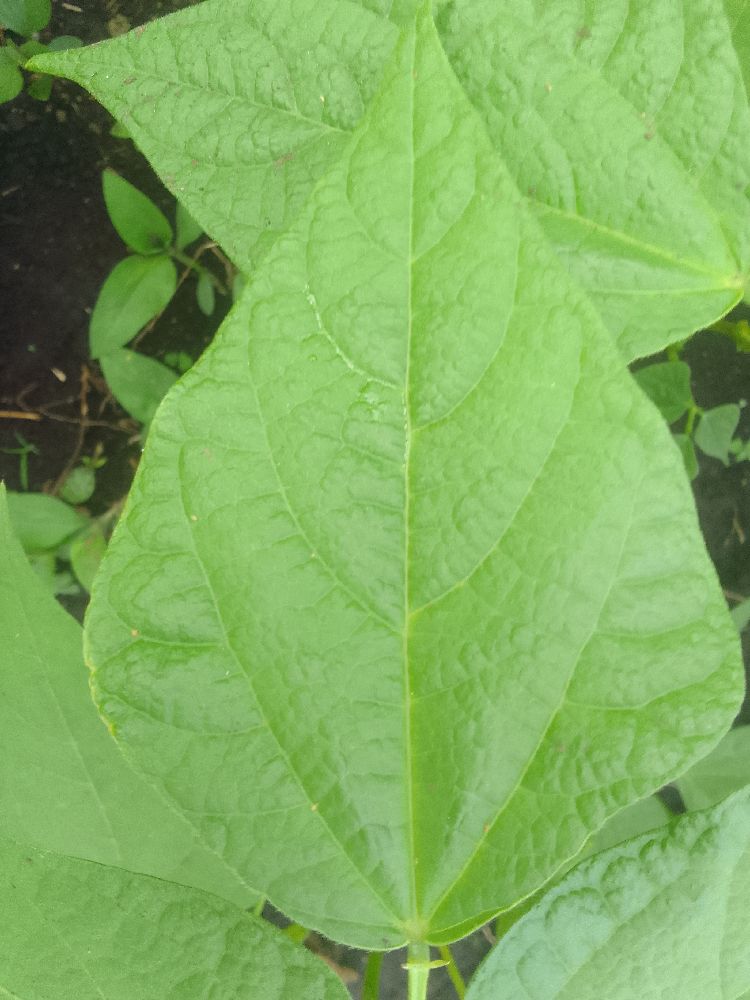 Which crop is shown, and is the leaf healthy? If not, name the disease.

common bean, healthy
